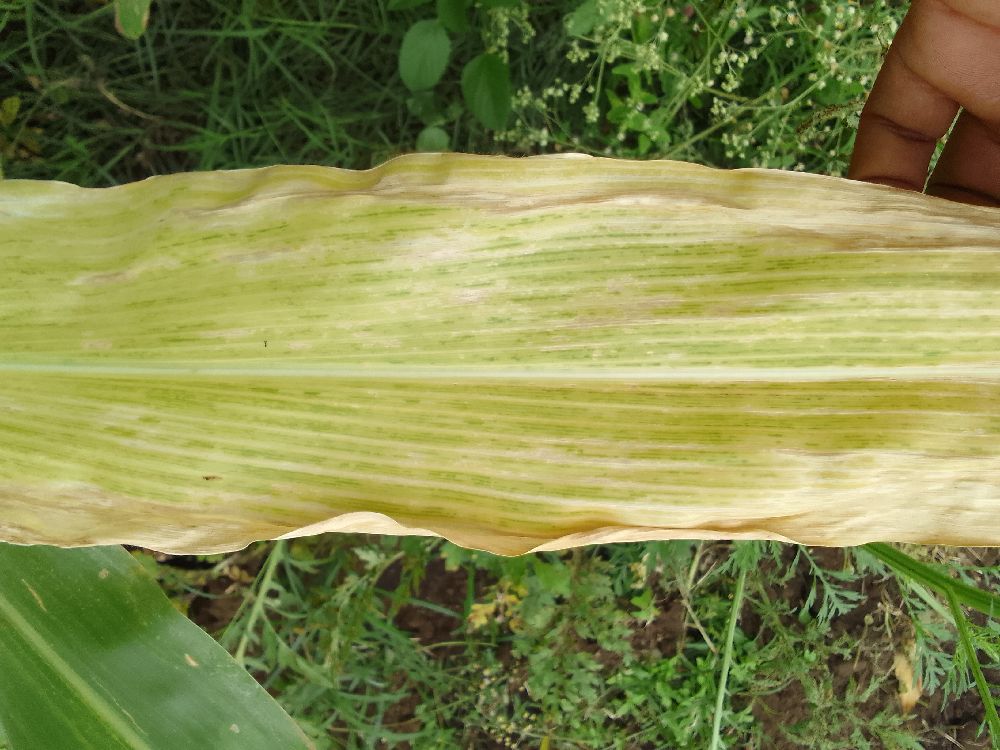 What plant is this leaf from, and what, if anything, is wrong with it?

maize, maize lethal necrosis
